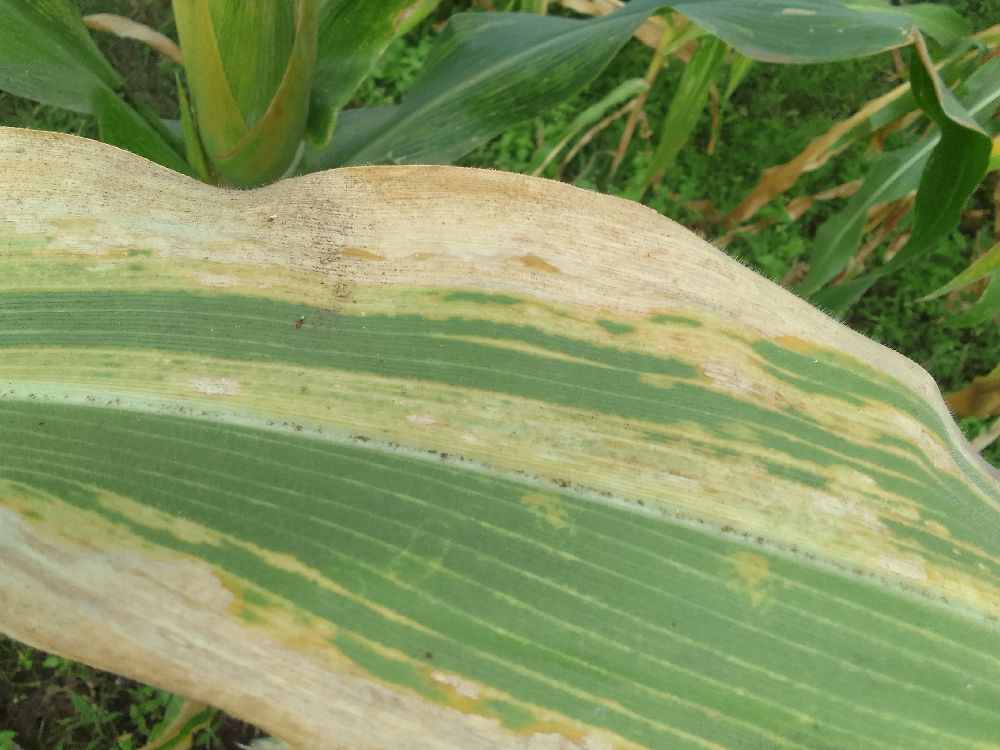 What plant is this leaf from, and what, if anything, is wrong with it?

maize, maize lethal necrosis
